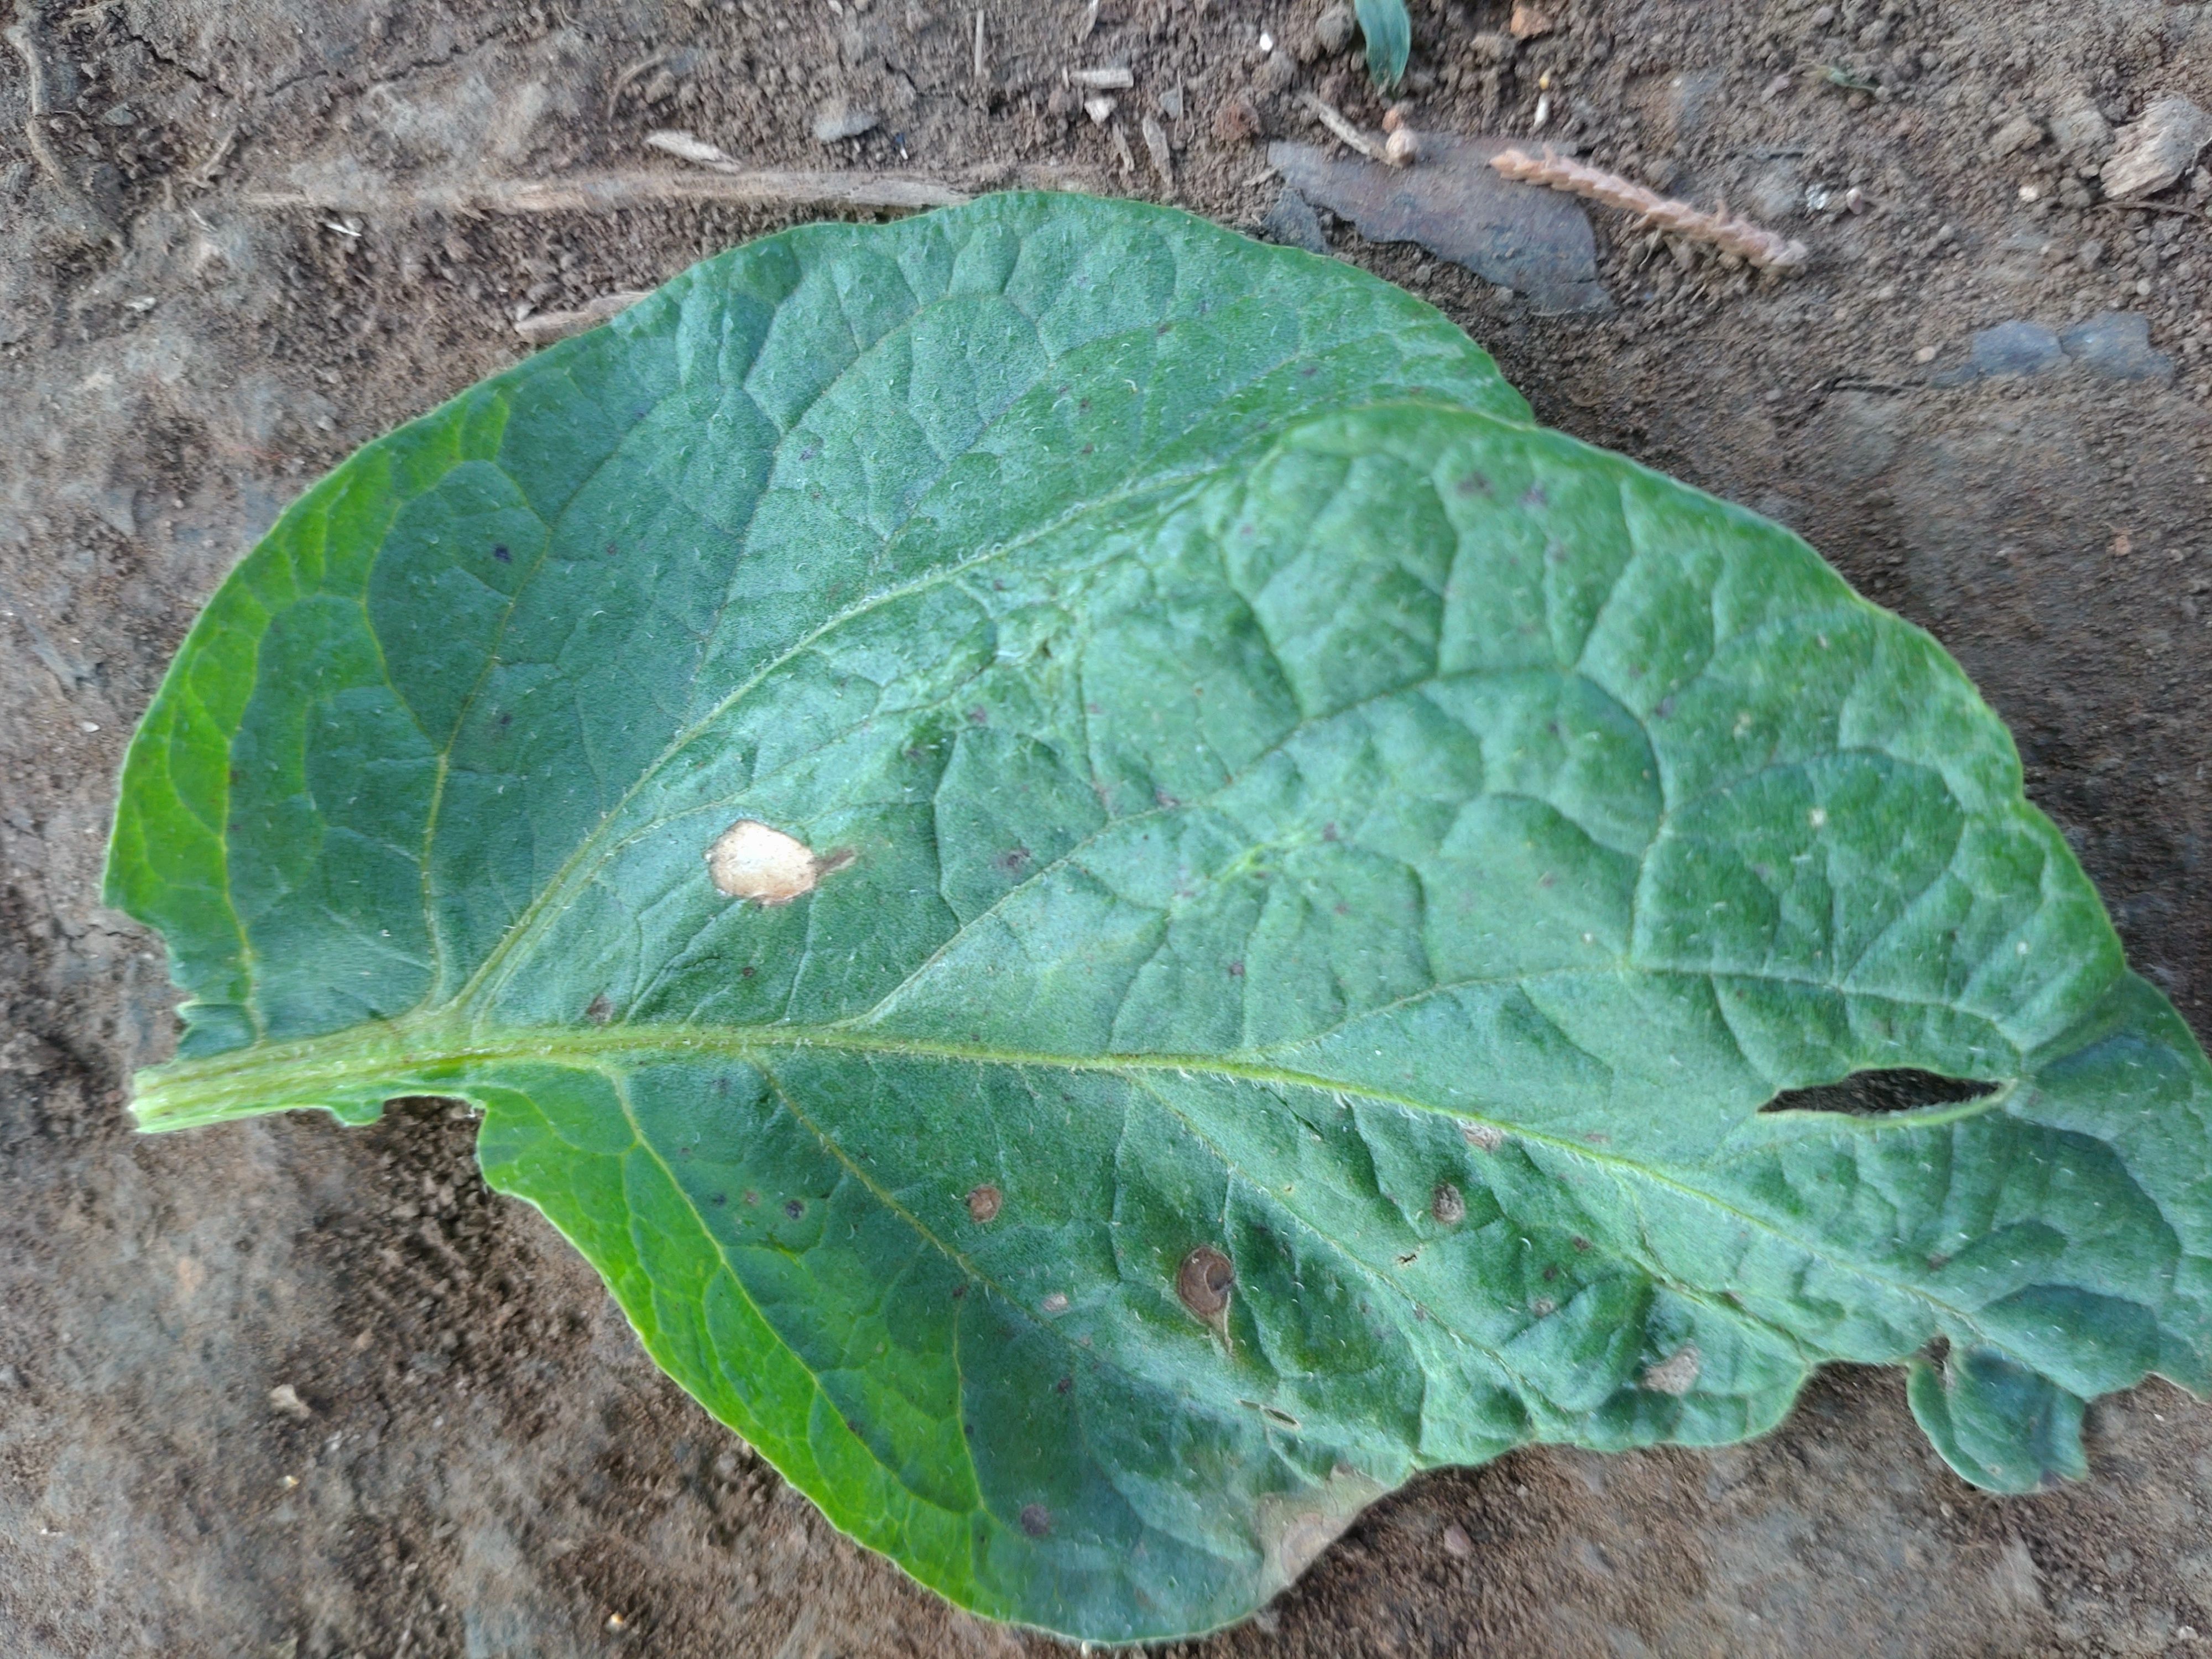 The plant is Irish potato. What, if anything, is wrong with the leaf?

early blight
